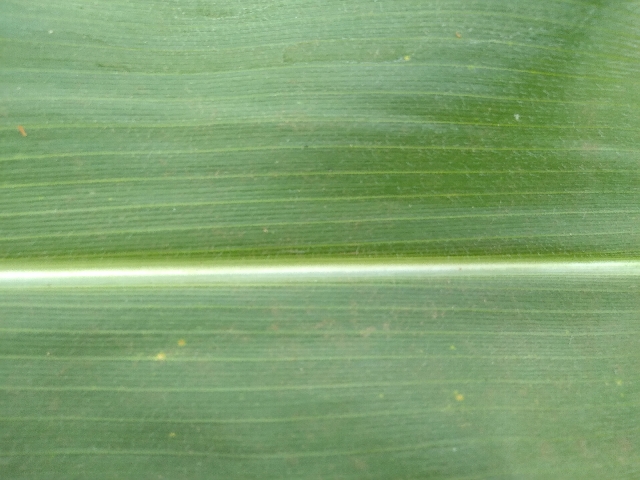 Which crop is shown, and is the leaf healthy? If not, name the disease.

maize, healthy
